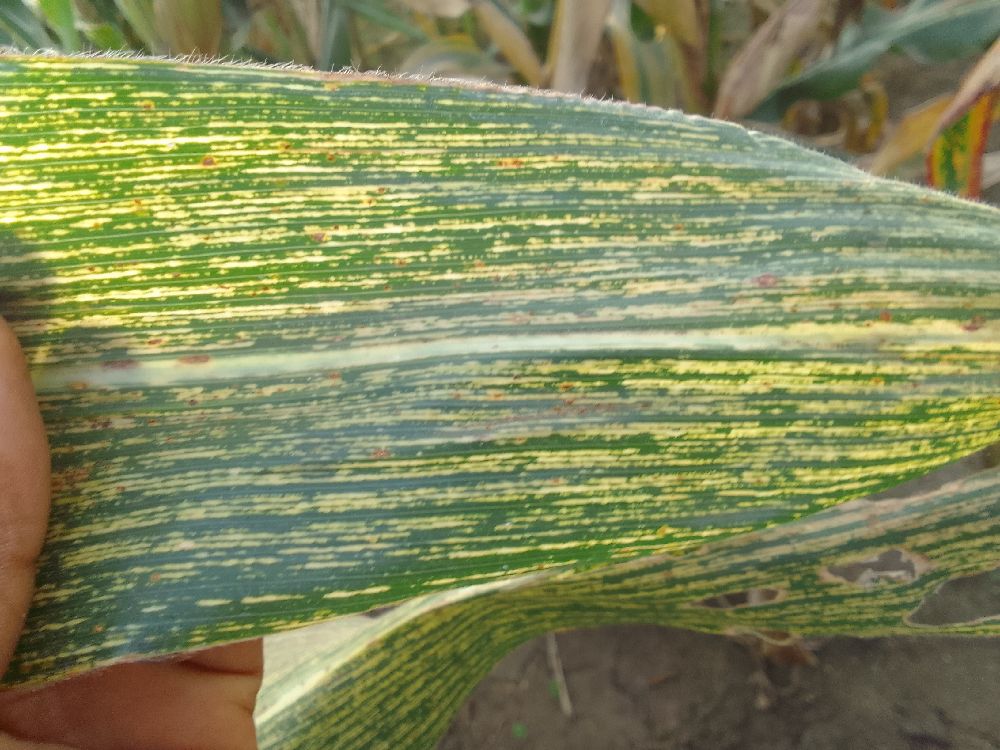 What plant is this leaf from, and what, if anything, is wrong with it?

maize, maize streak virus
